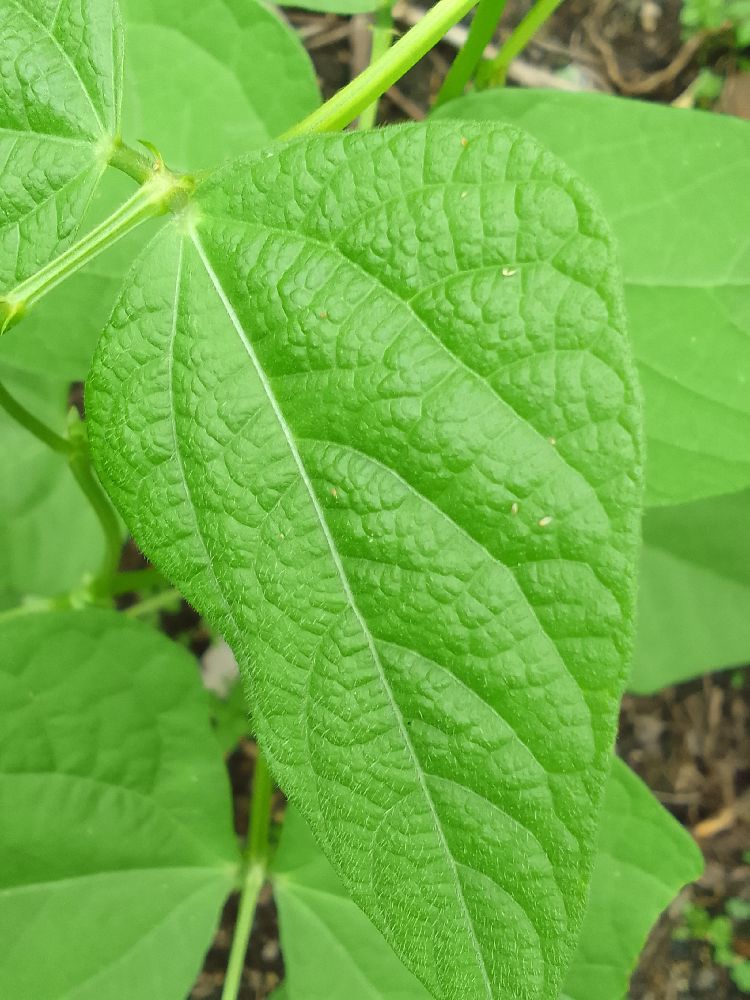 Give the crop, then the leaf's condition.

common bean, healthy
